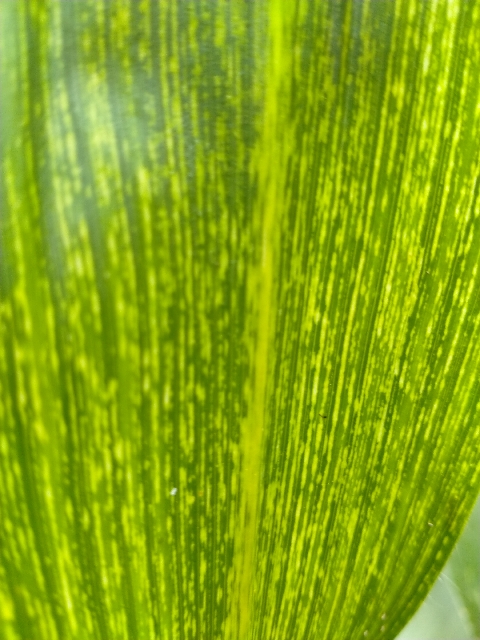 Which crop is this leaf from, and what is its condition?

maize, maize streak virus
